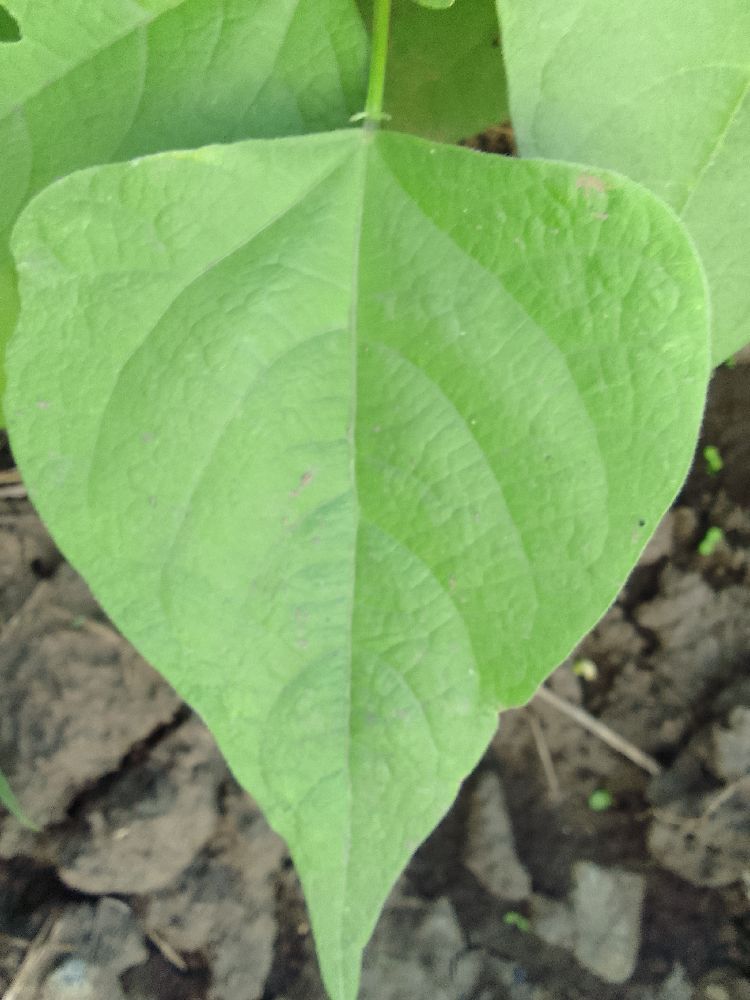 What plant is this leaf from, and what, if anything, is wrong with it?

common bean, healthy
